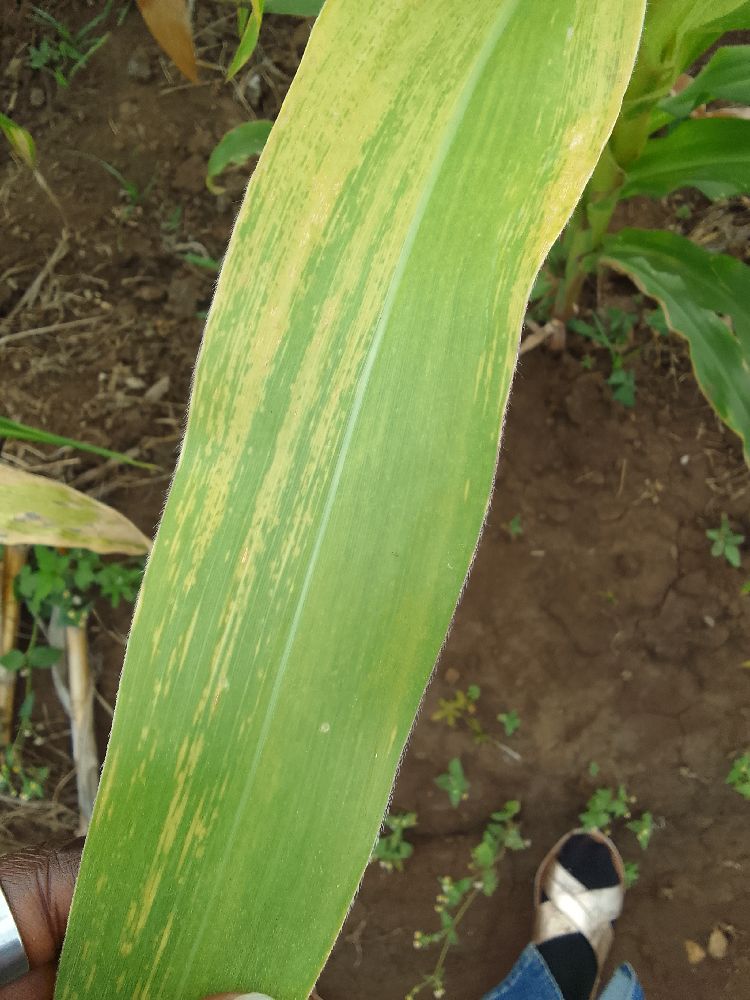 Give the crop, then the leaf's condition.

maize, maize lethal necrosis
